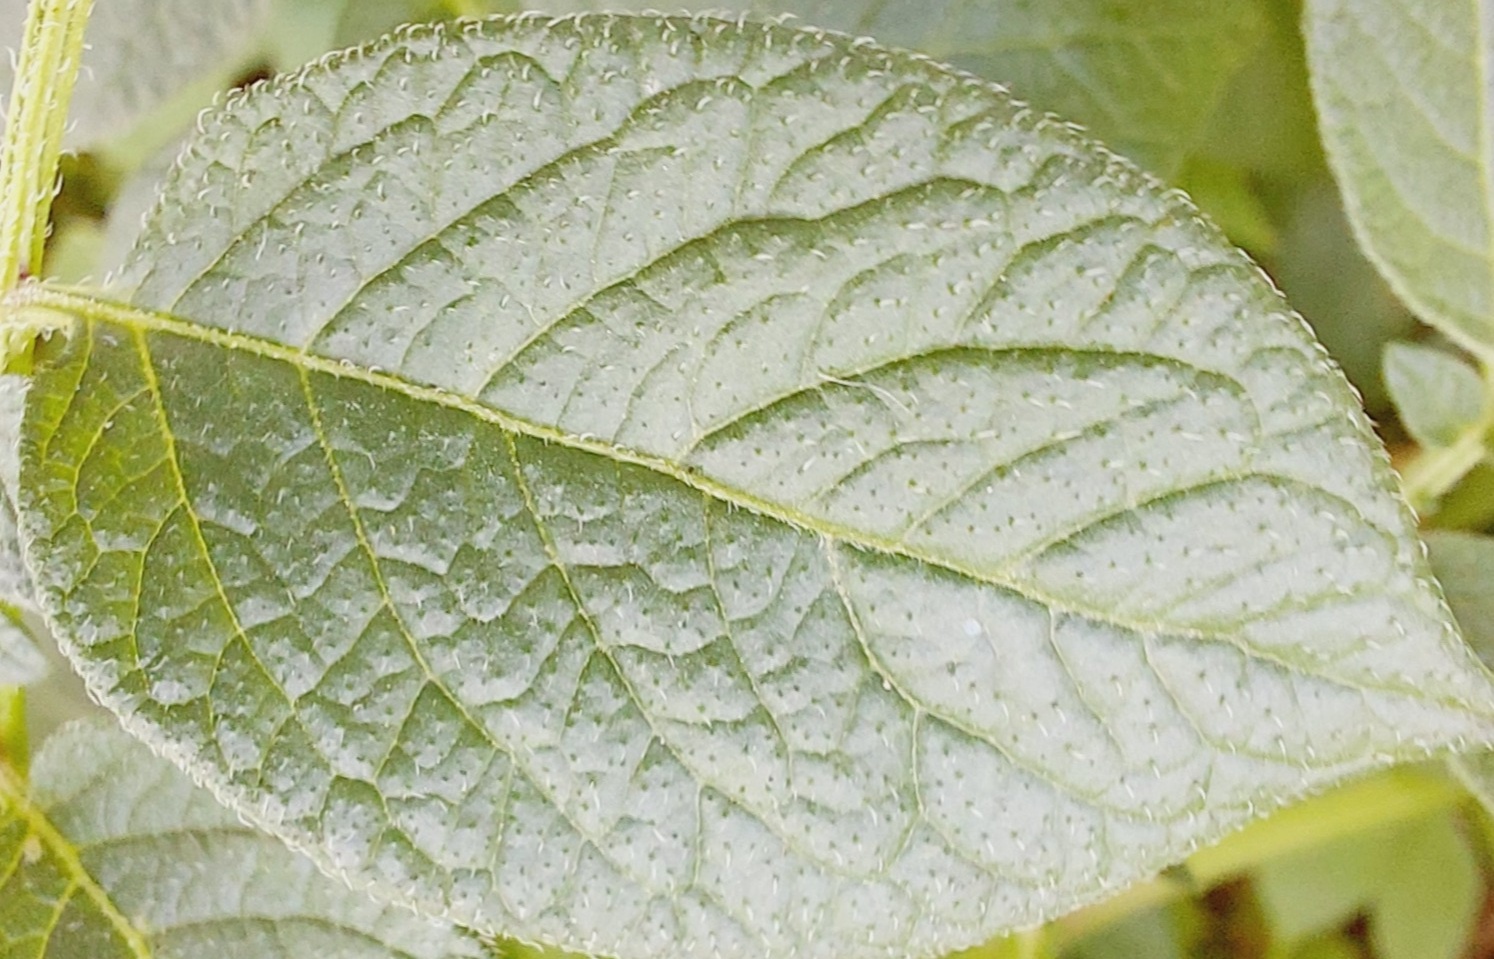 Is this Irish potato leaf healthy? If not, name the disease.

healthy
